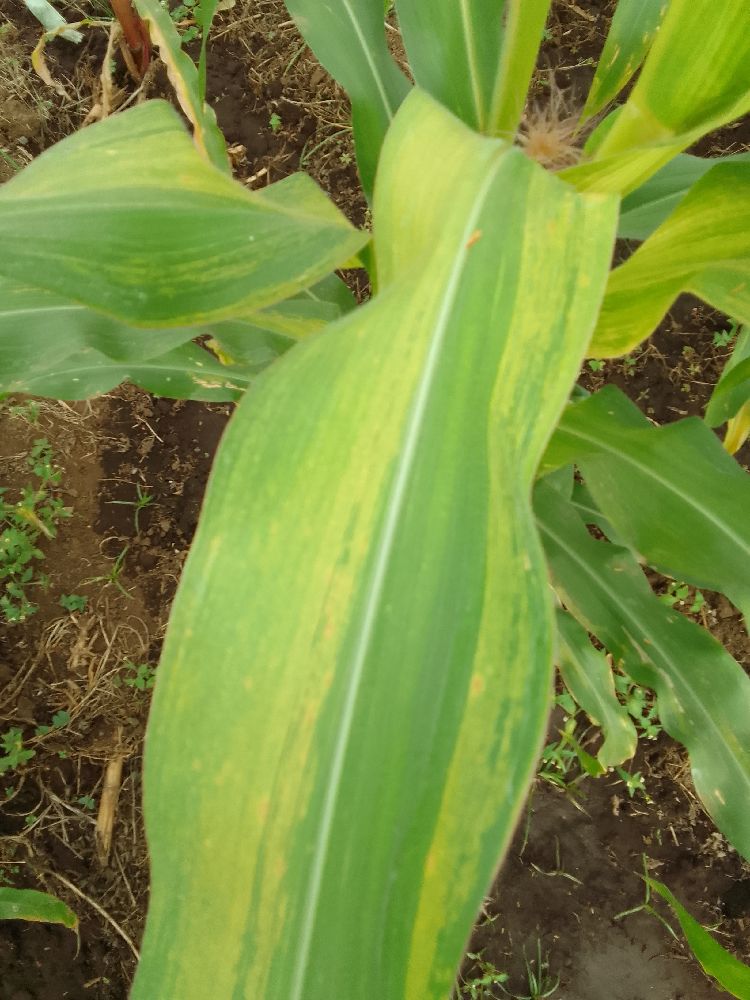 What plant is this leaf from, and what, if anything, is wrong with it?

maize, maize lethal necrosis
